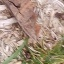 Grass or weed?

grass
